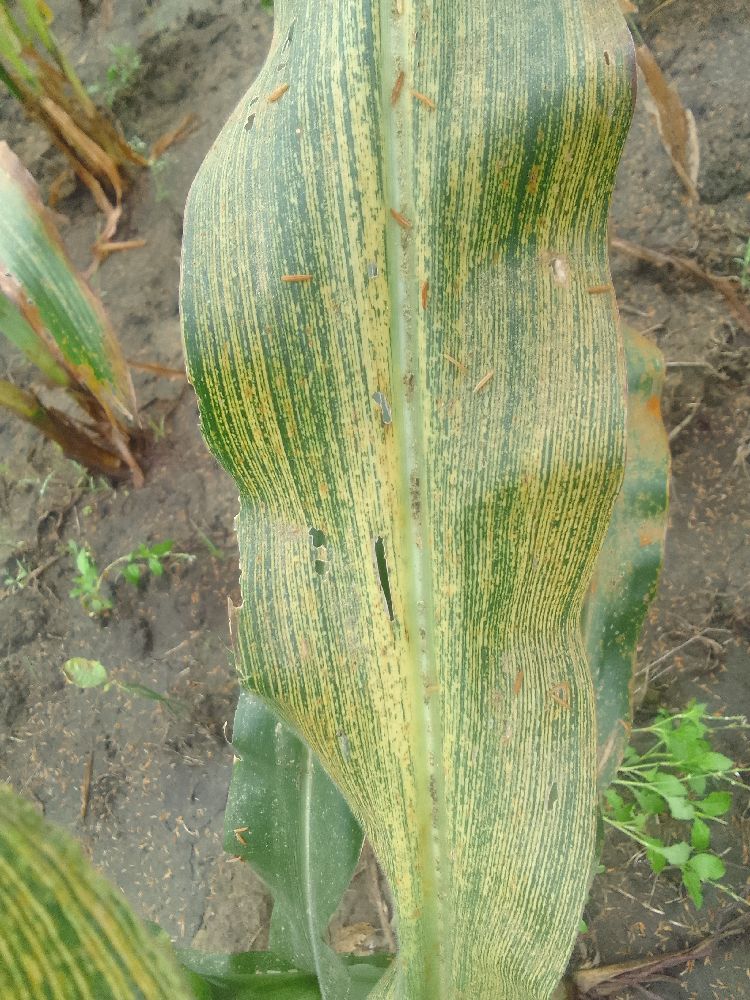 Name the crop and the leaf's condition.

maize, maize streak virus
